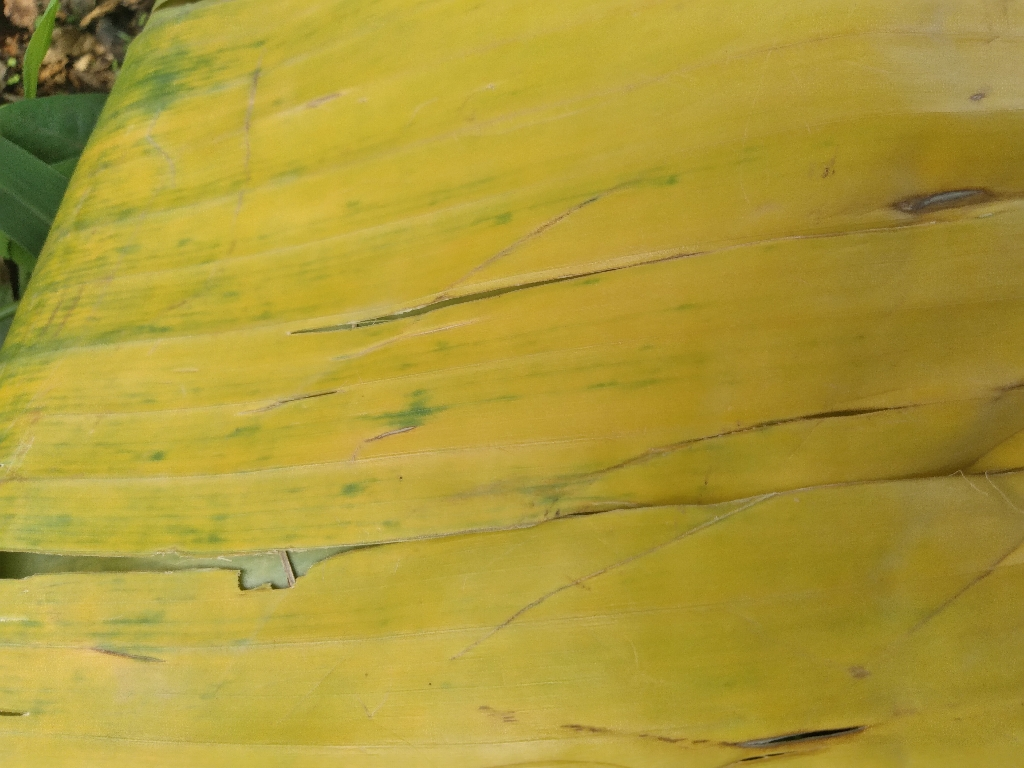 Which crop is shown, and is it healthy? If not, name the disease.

banana, fusarium wilt race 1
